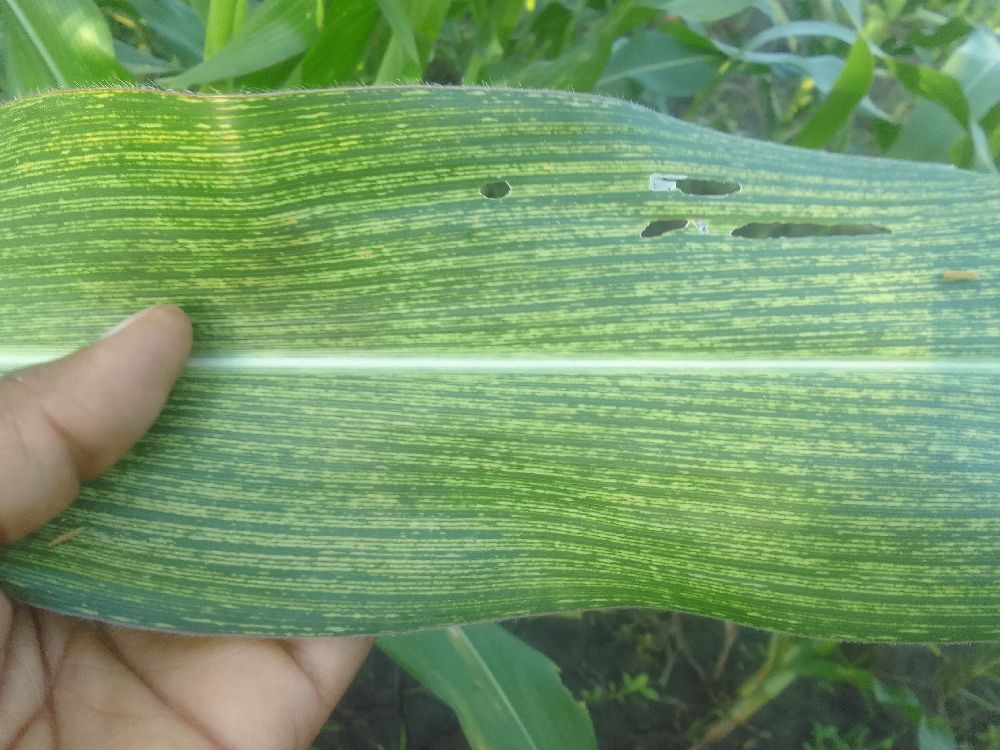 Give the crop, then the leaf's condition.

maize, maize streak virus
